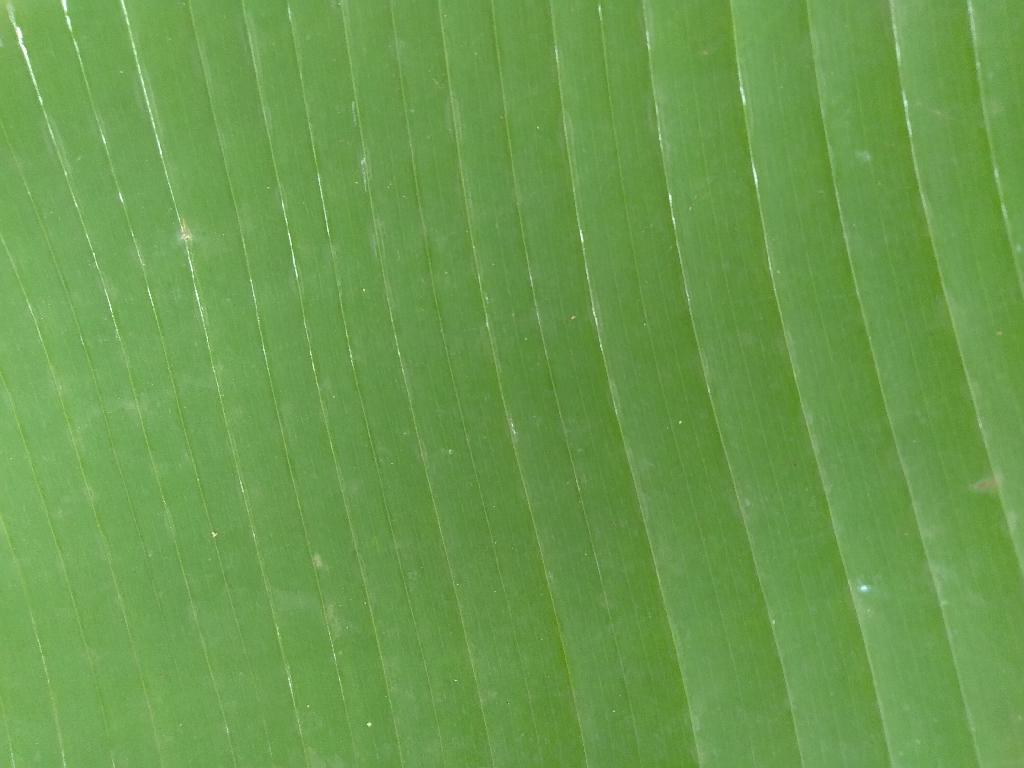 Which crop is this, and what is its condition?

banana, healthy
